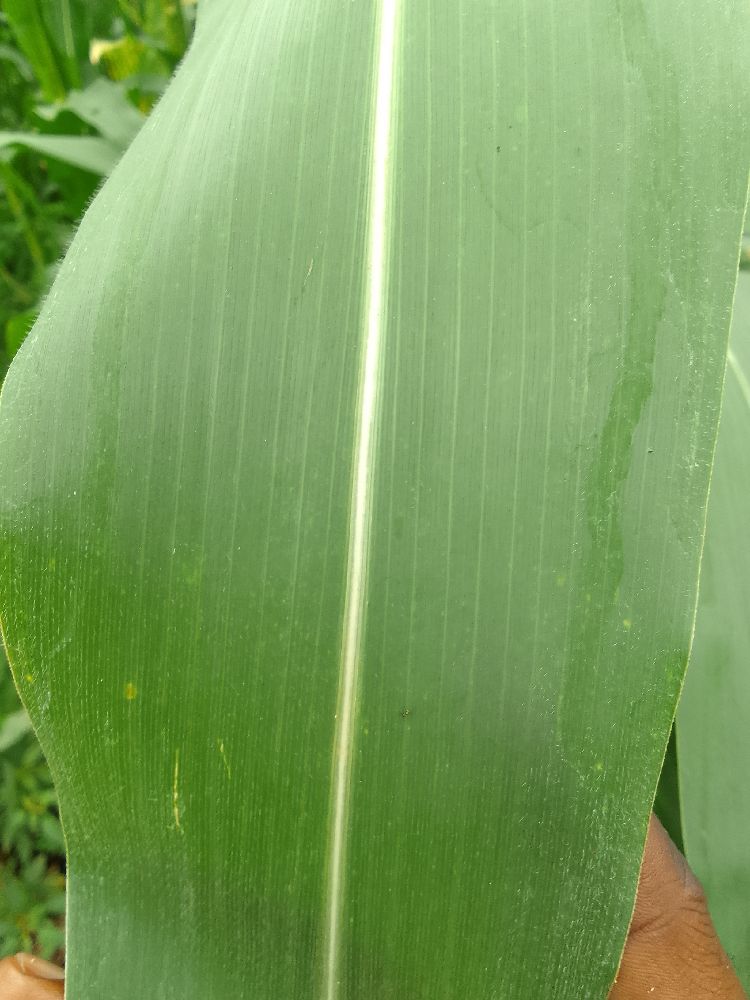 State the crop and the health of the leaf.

maize, healthy
